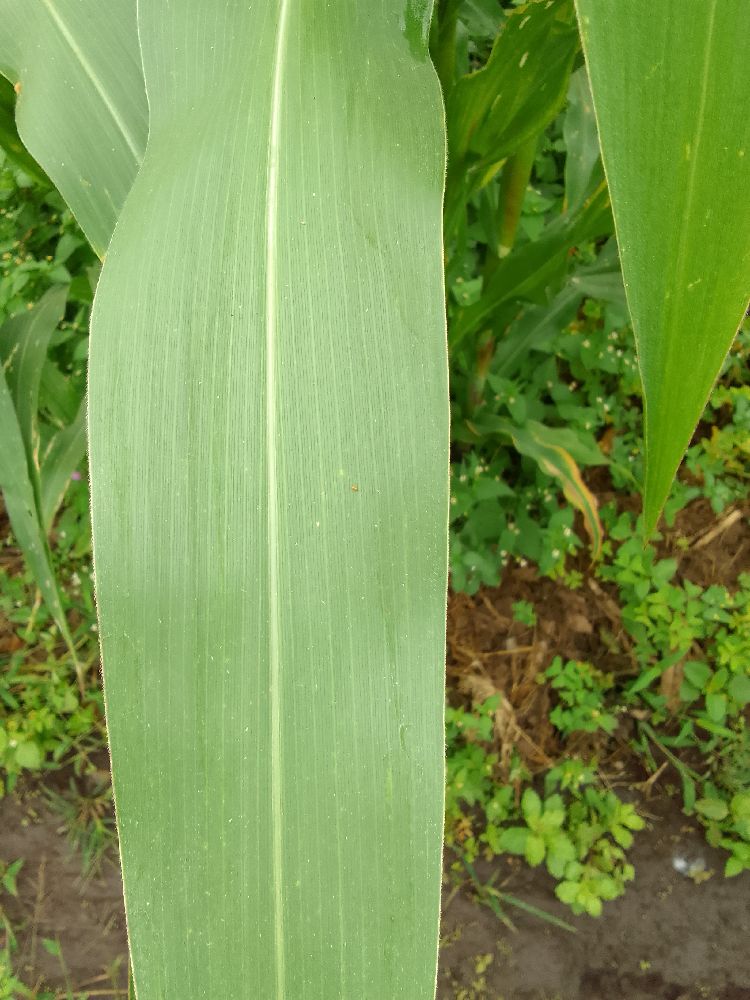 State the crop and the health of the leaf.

maize, healthy
